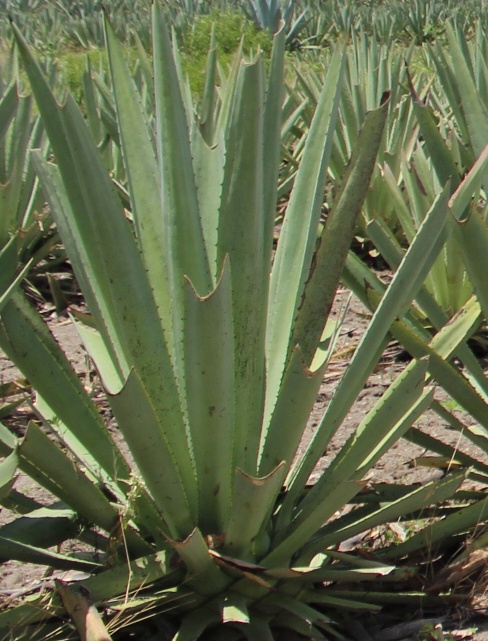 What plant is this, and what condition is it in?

agave, healthy
